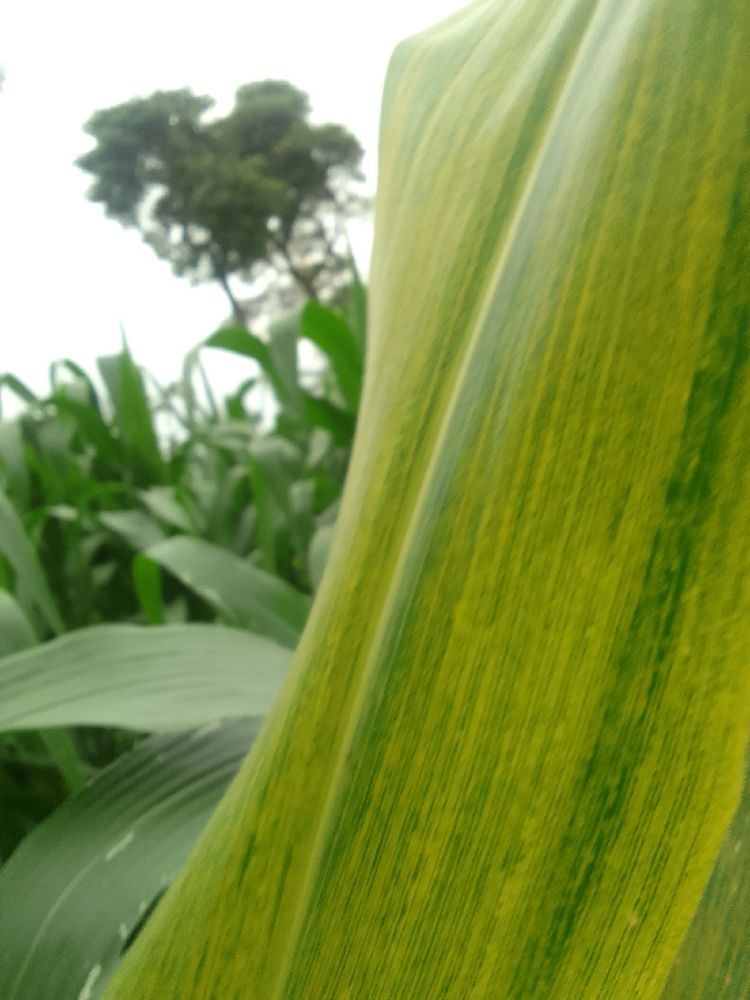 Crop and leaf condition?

maize, maize lethal necrosis
